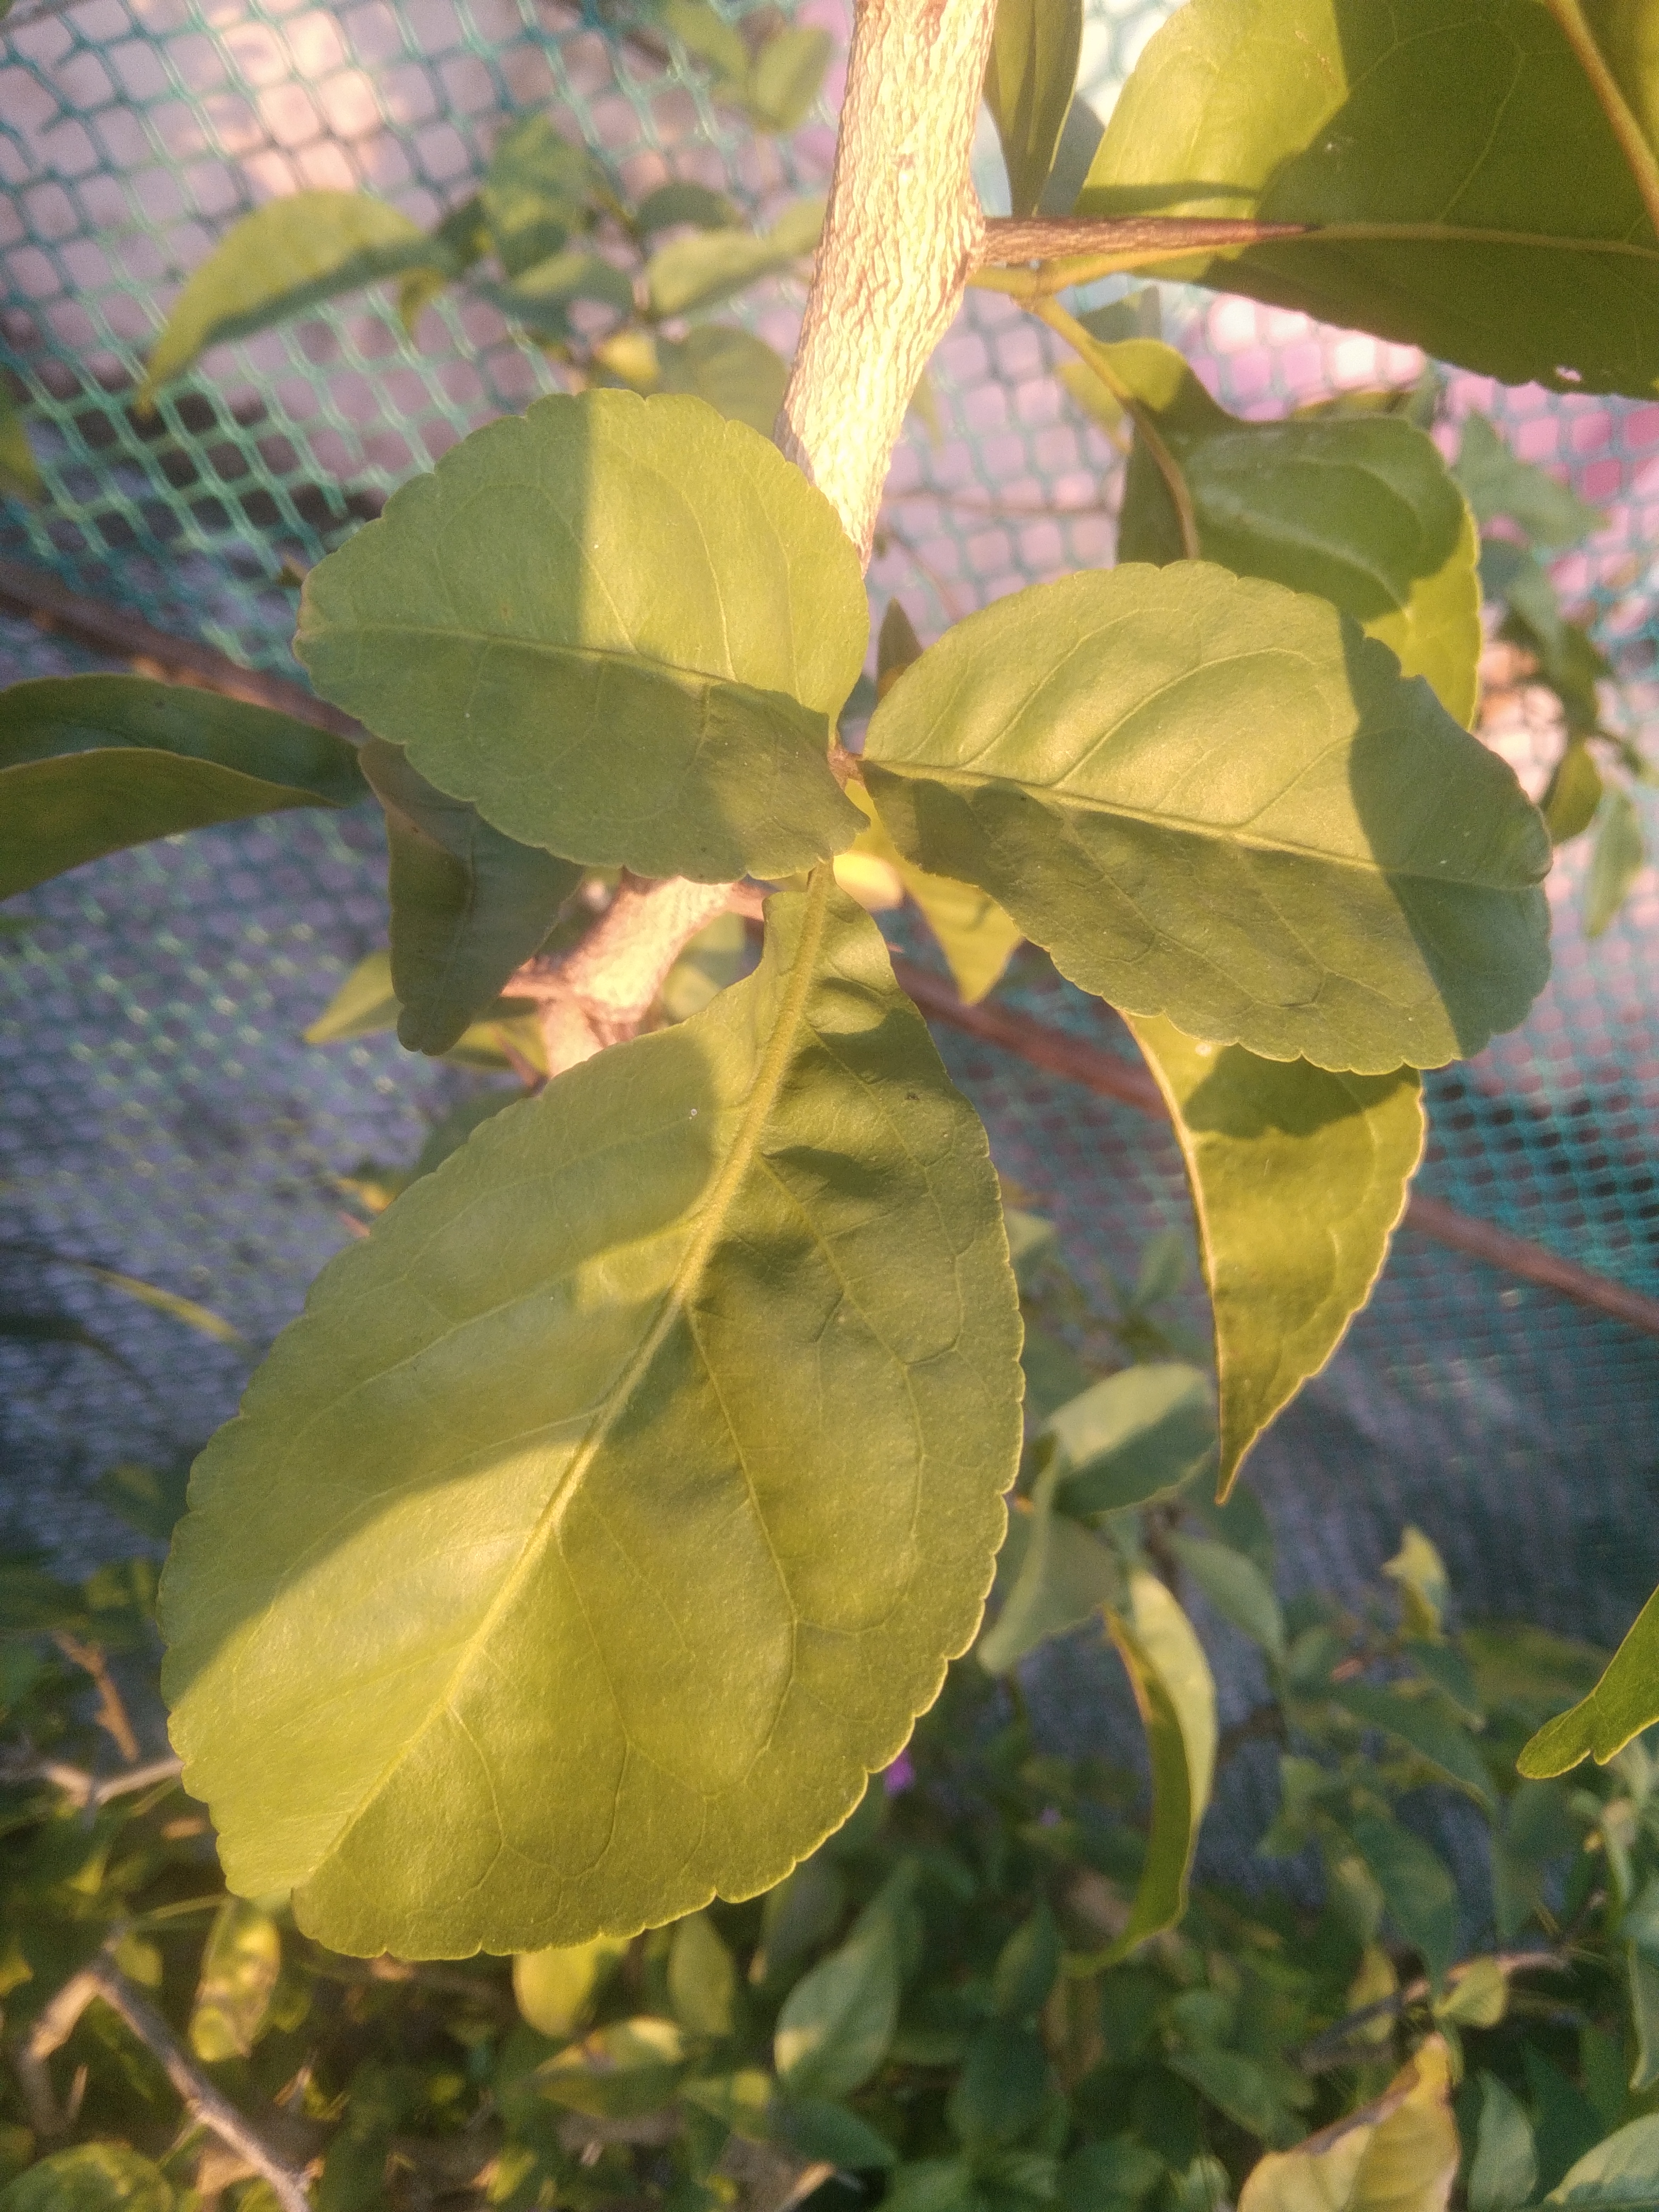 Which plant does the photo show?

wood apple
